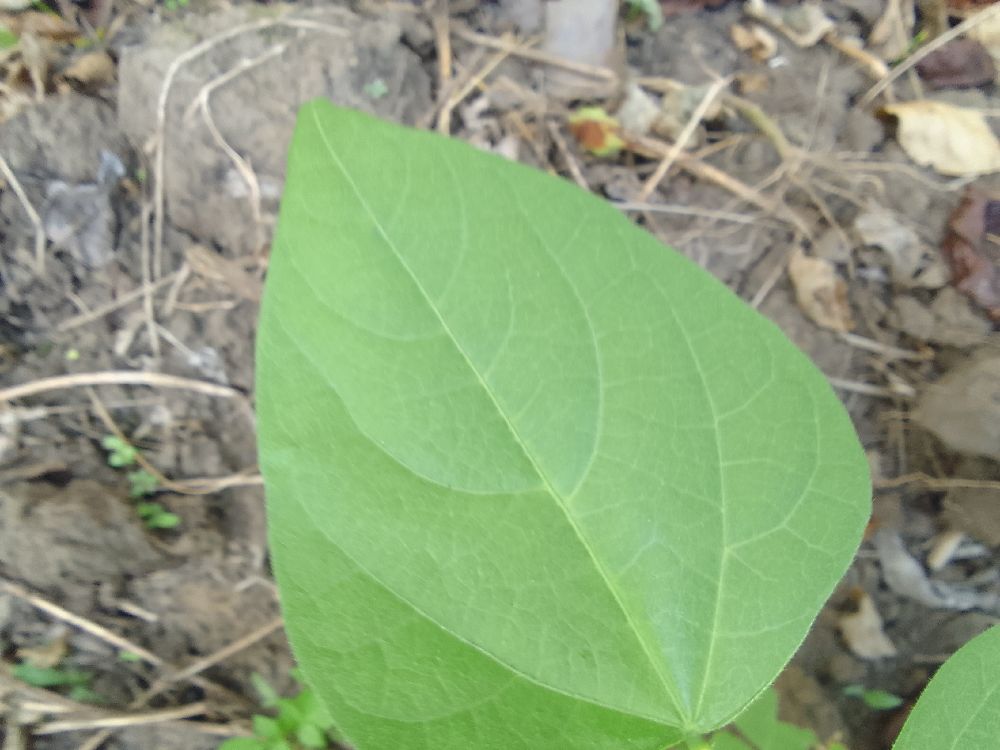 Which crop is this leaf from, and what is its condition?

common bean, healthy
